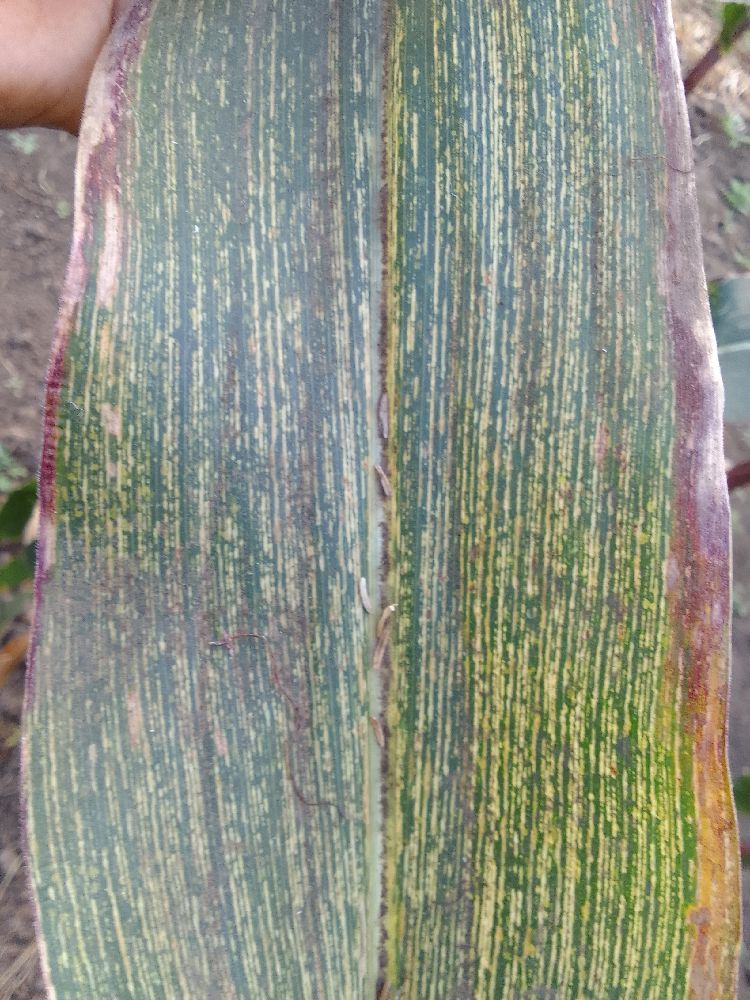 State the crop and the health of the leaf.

maize, maize streak virus
